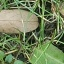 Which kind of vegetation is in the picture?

structured weed
